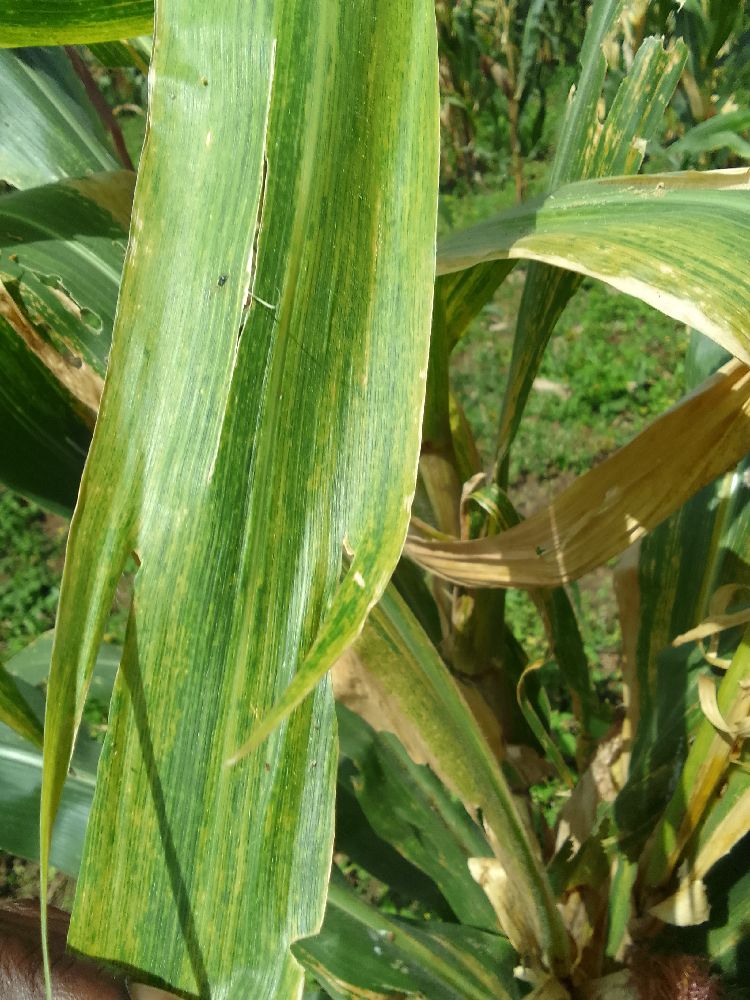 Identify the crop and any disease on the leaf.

maize, maize lethal necrosis
